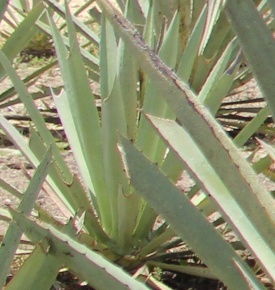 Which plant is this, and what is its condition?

agave, yellow
